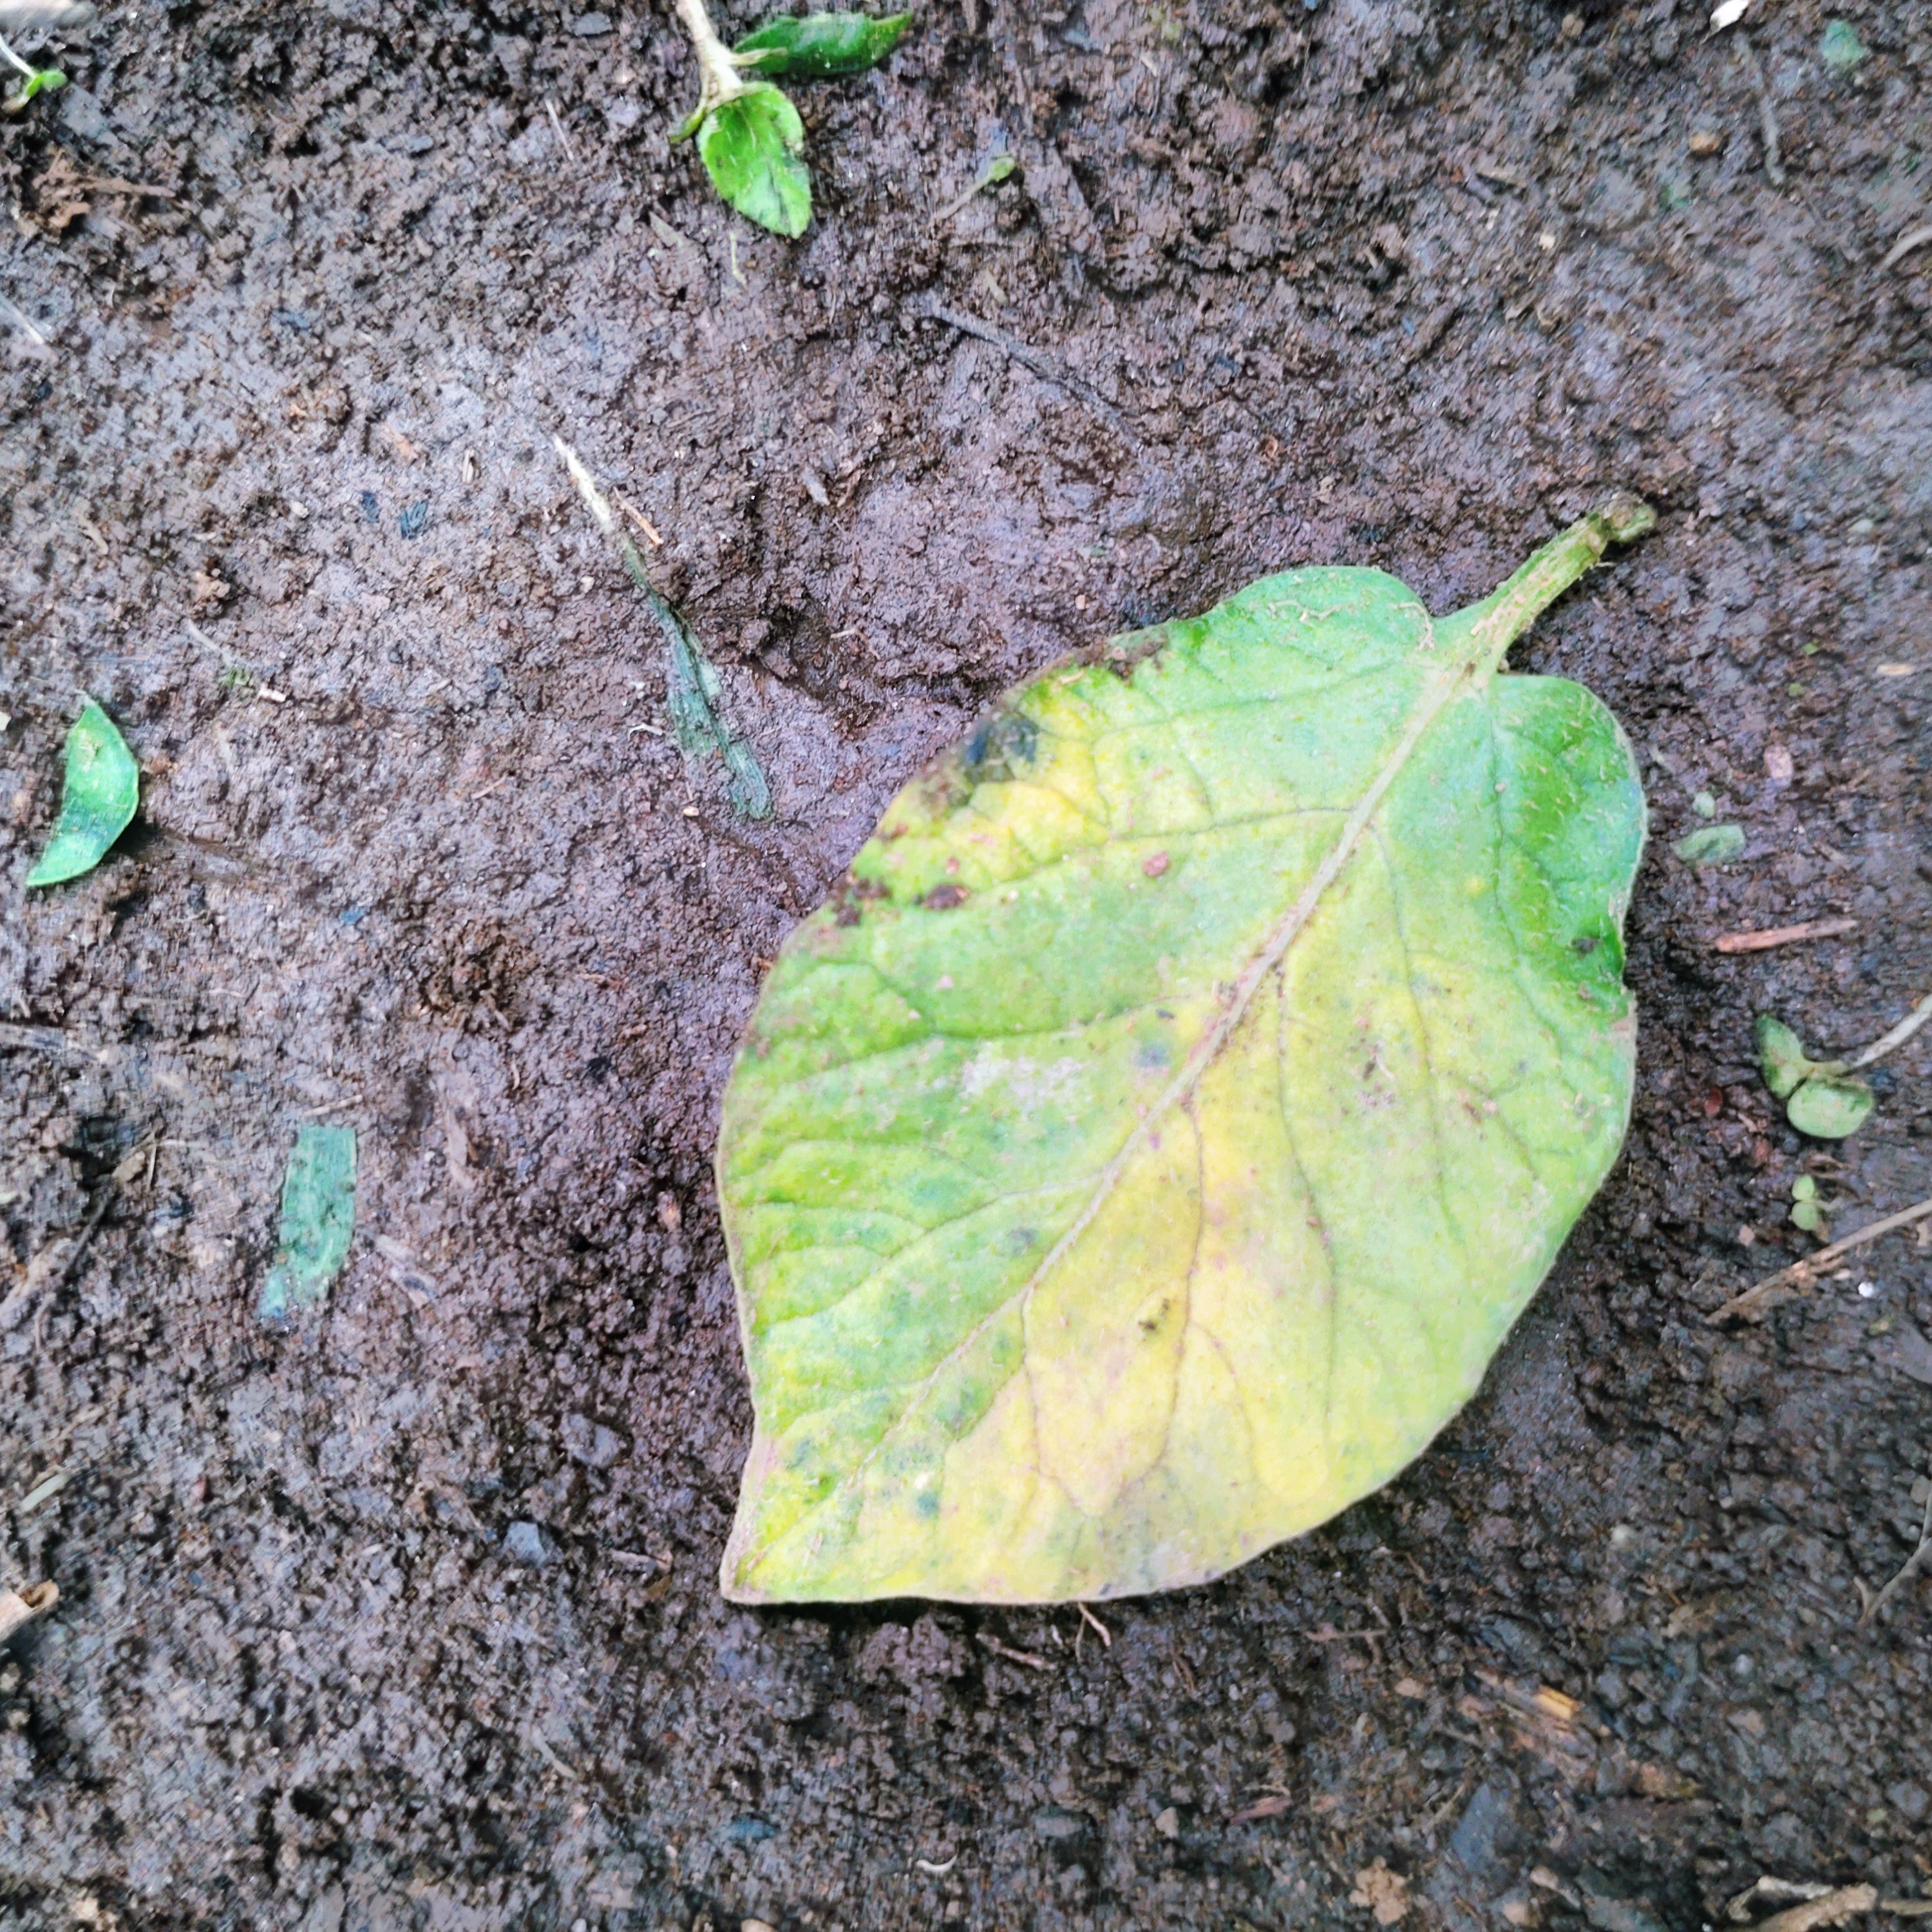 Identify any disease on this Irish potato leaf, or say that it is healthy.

late blight
